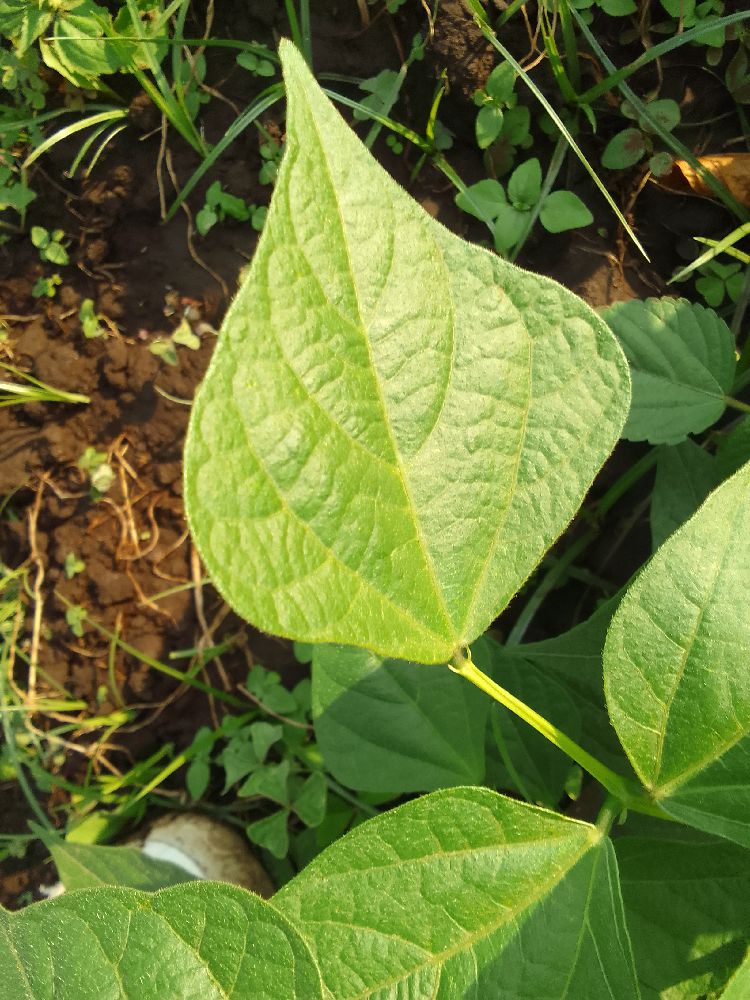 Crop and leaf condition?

common bean, healthy
